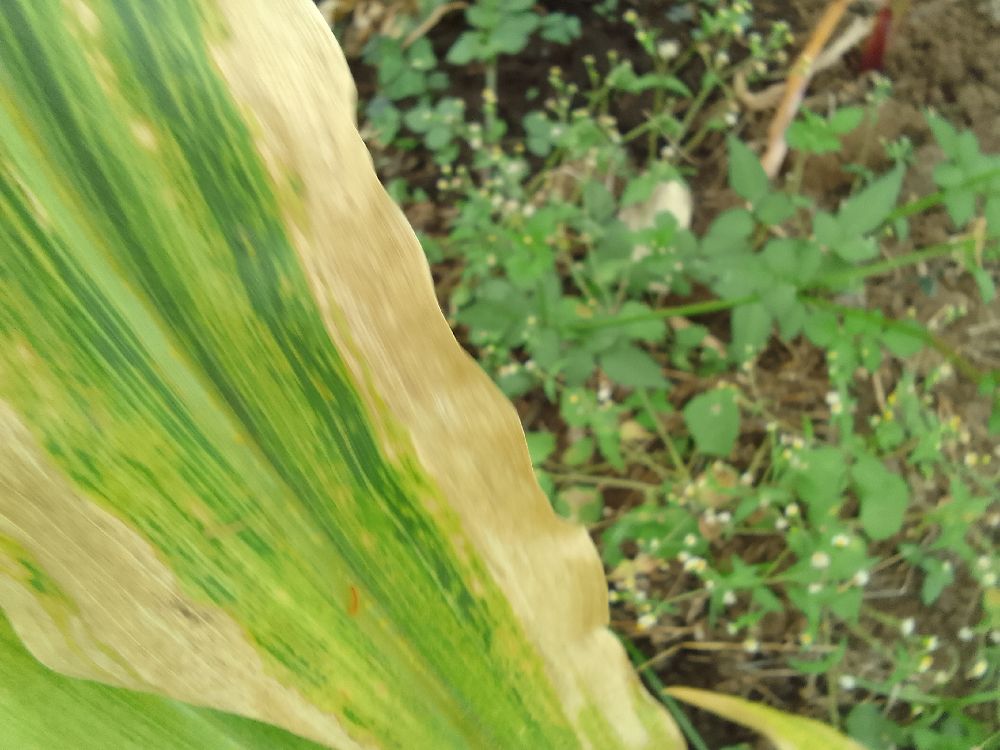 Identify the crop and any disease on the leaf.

maize, maize lethal necrosis
